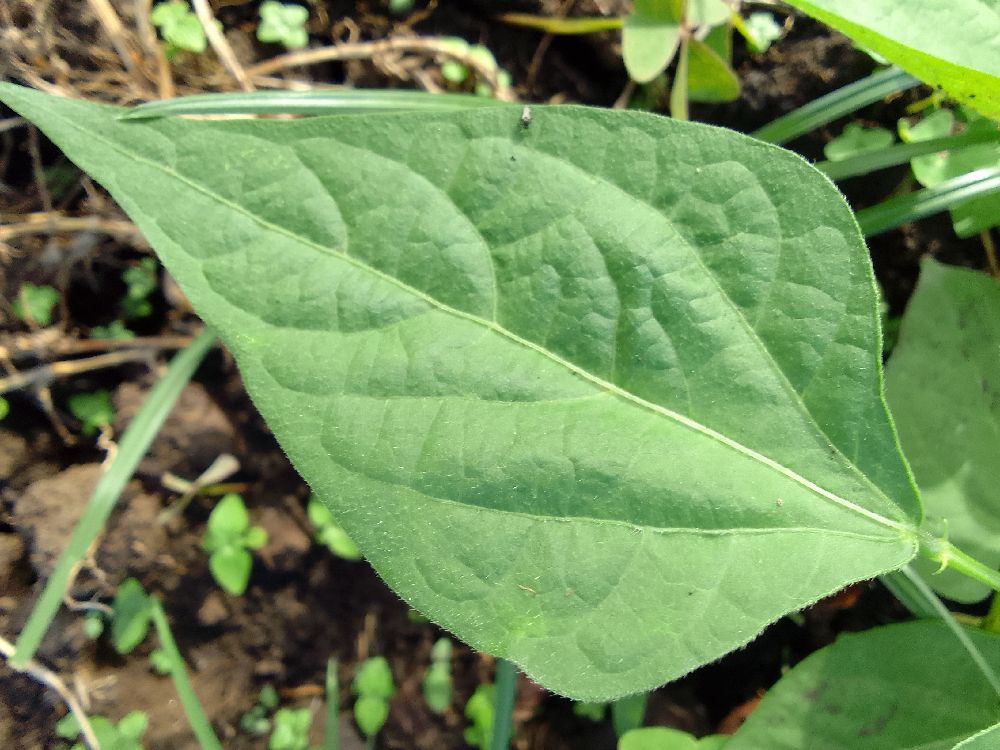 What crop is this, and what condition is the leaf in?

common bean, healthy
